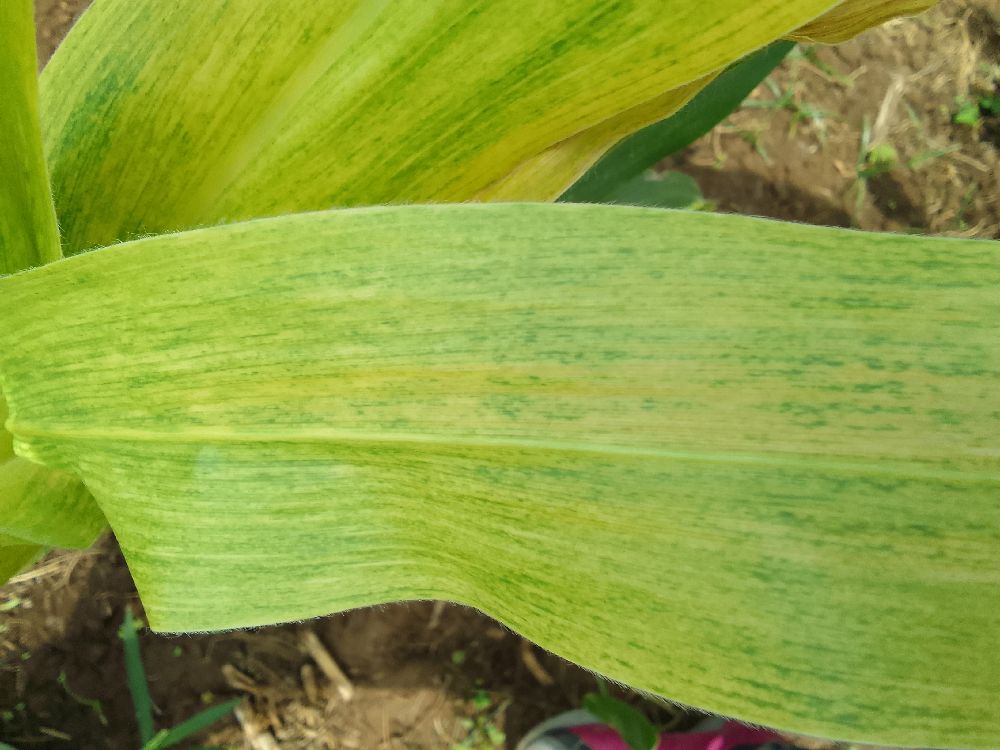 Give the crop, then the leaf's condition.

maize, maize lethal necrosis
